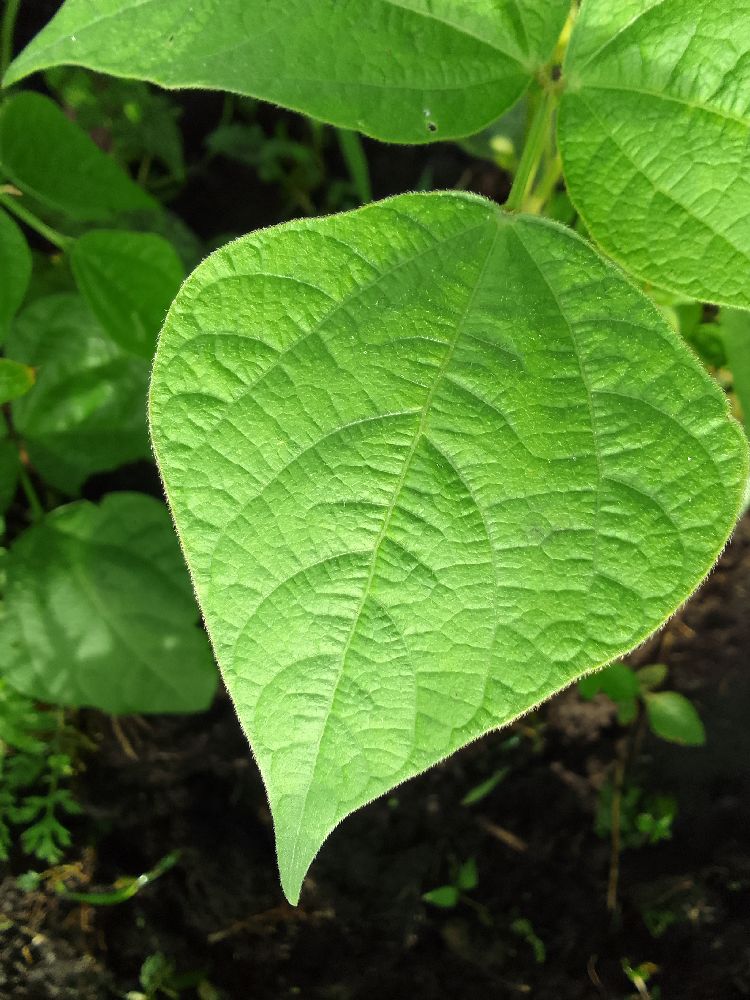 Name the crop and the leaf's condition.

common bean, healthy
